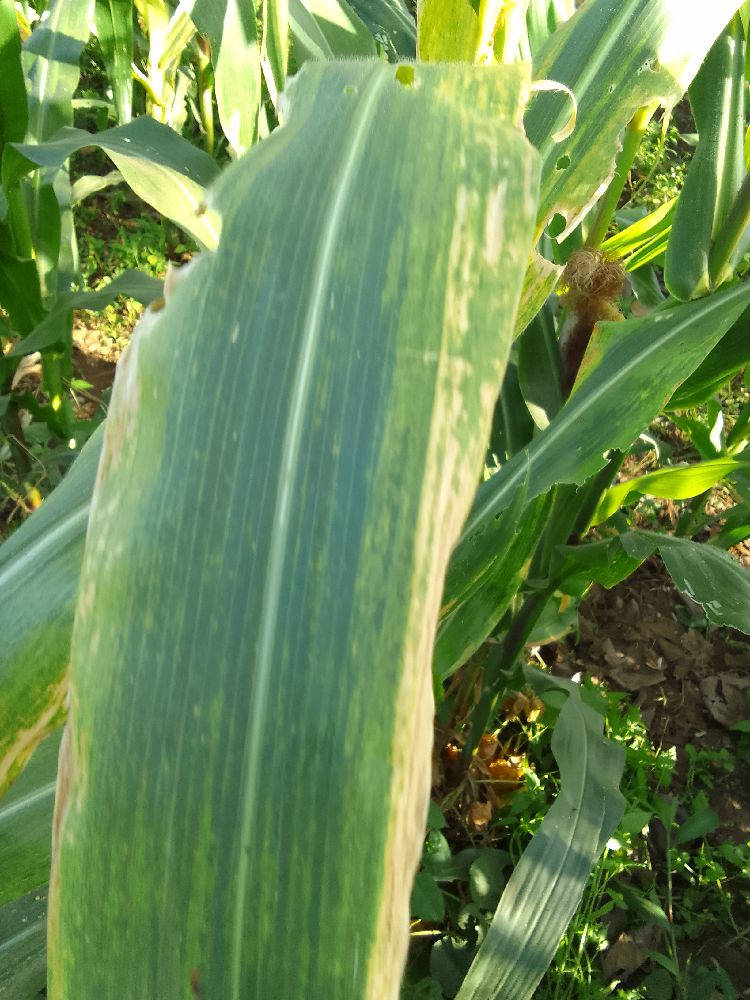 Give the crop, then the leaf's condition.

maize, maize lethal necrosis
